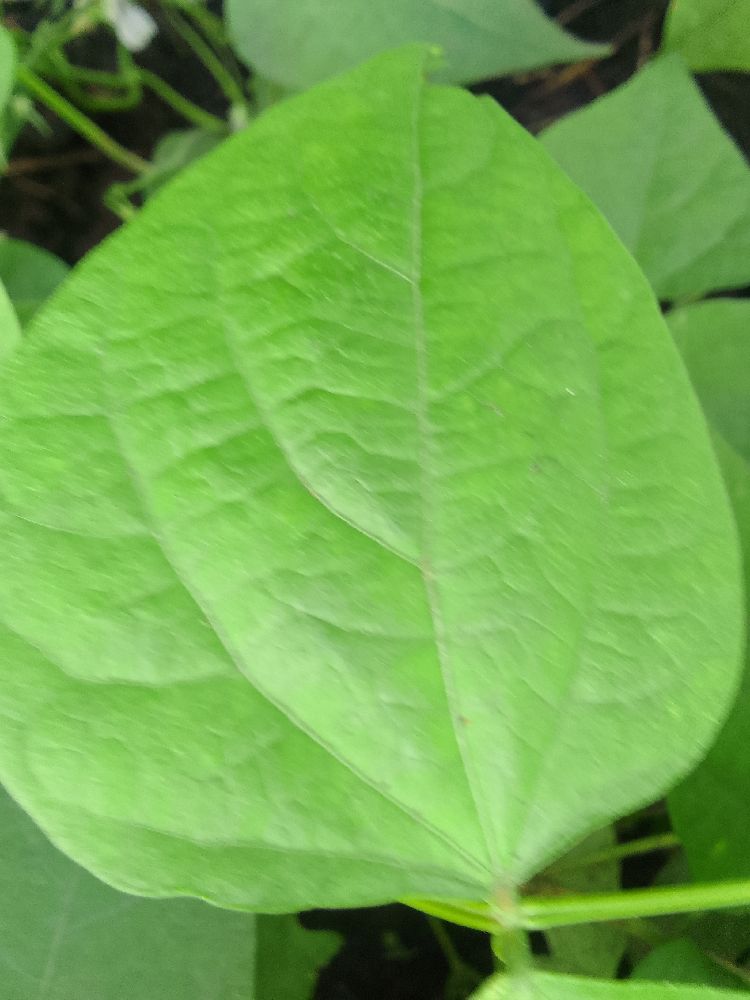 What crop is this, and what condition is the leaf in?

common bean, healthy
